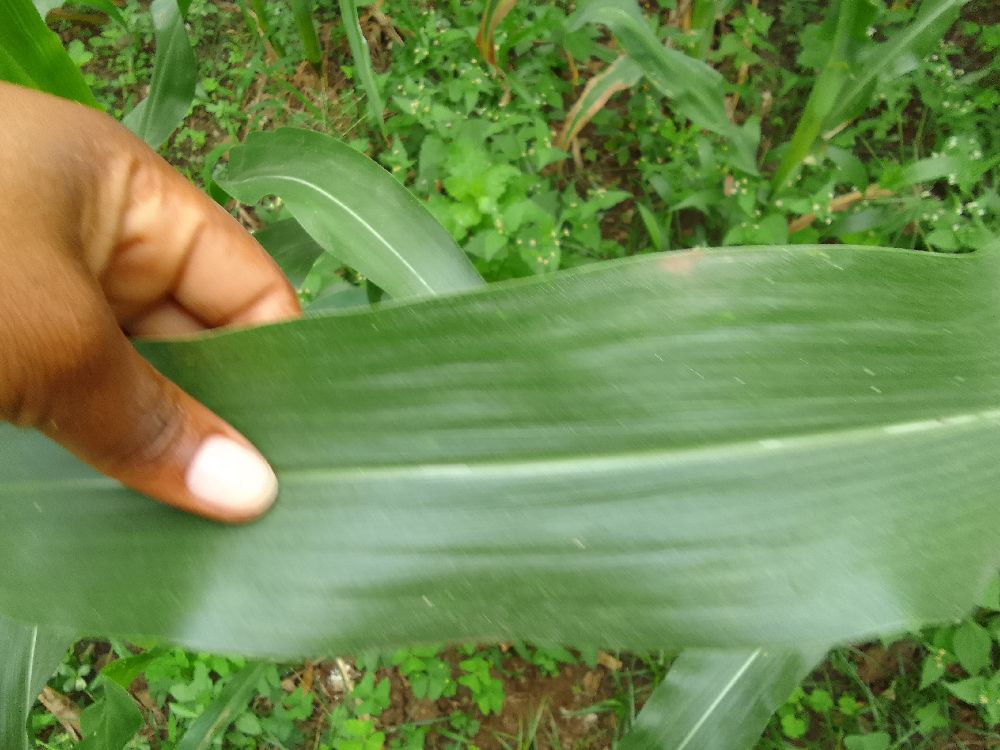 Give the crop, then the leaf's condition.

maize, healthy
